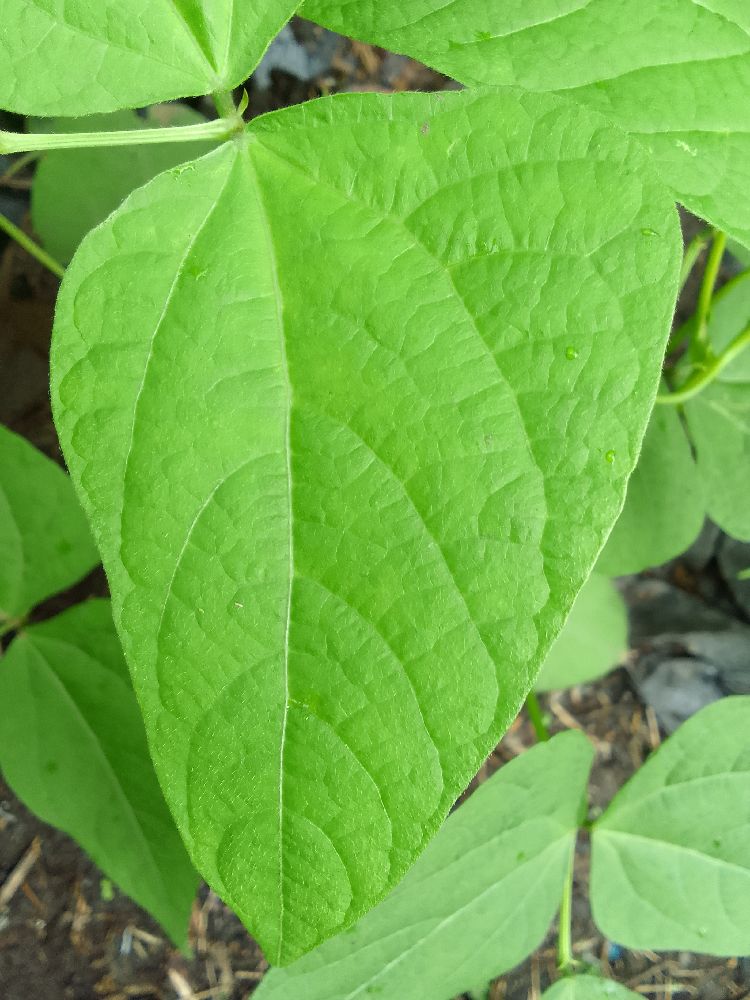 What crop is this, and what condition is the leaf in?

common bean, healthy
